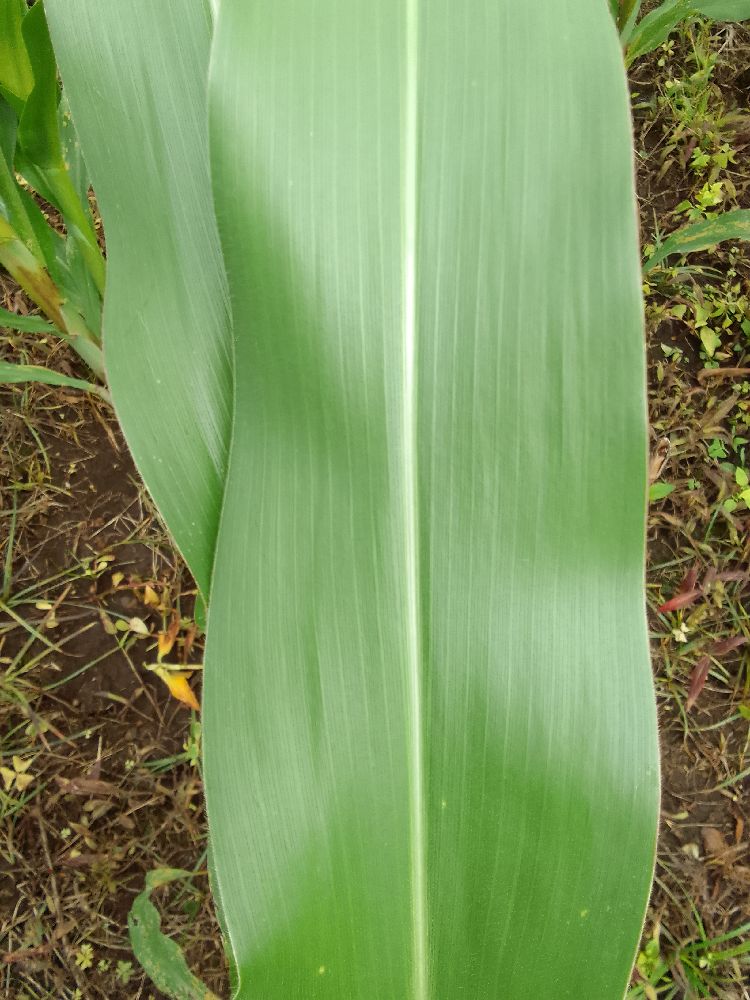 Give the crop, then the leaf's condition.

maize, healthy
